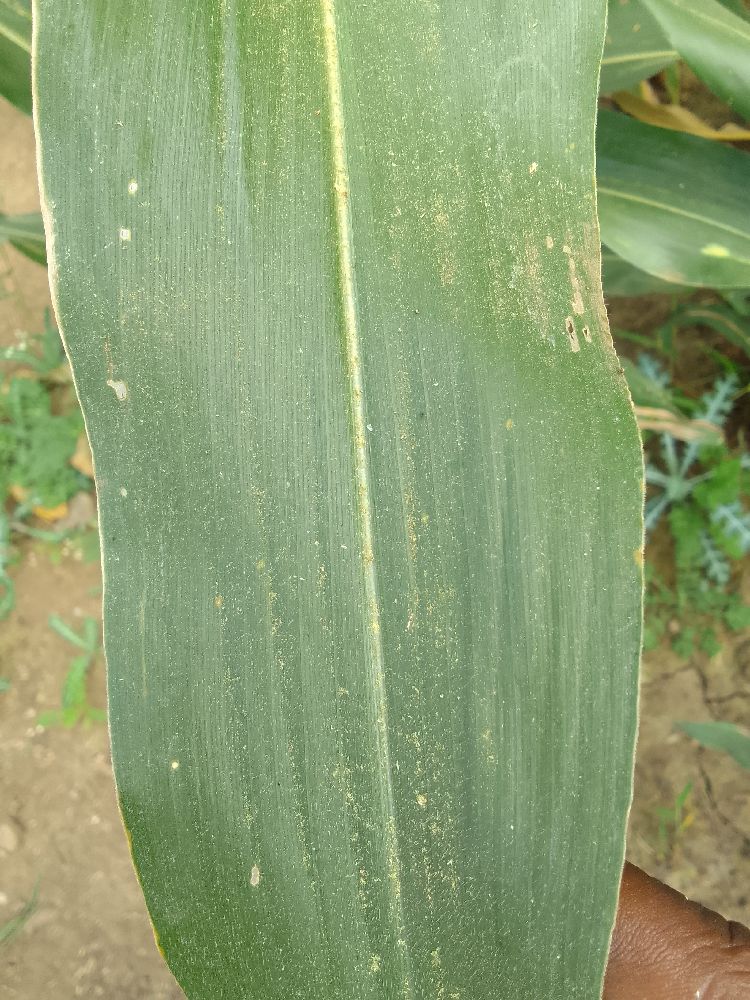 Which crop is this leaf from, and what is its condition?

maize, healthy
